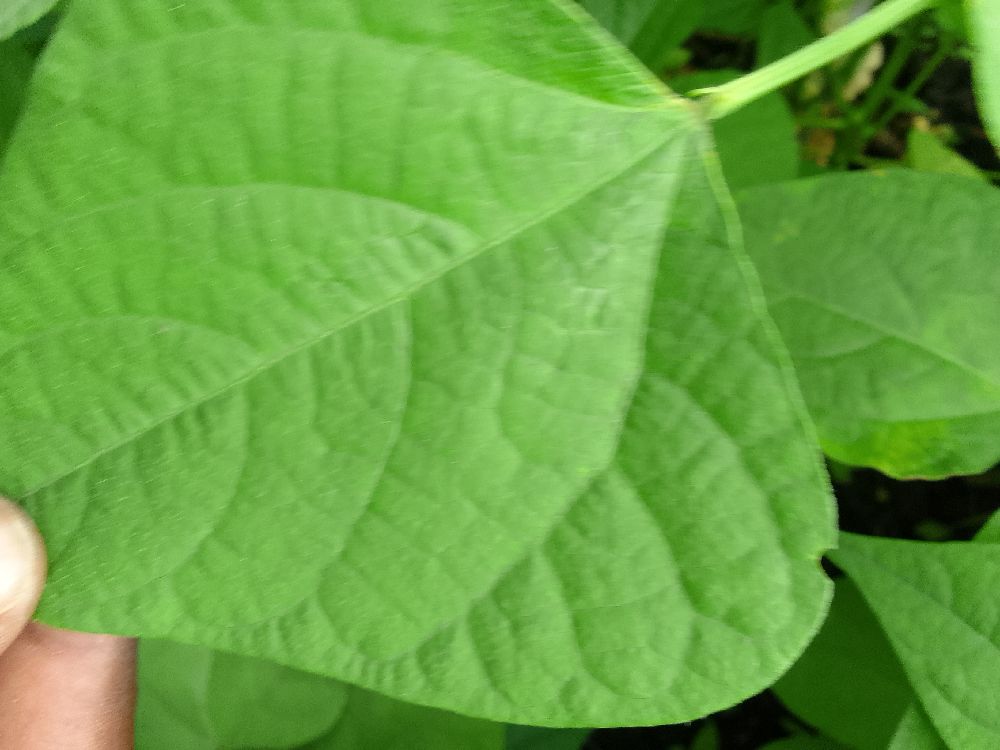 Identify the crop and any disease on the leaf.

common bean, healthy
